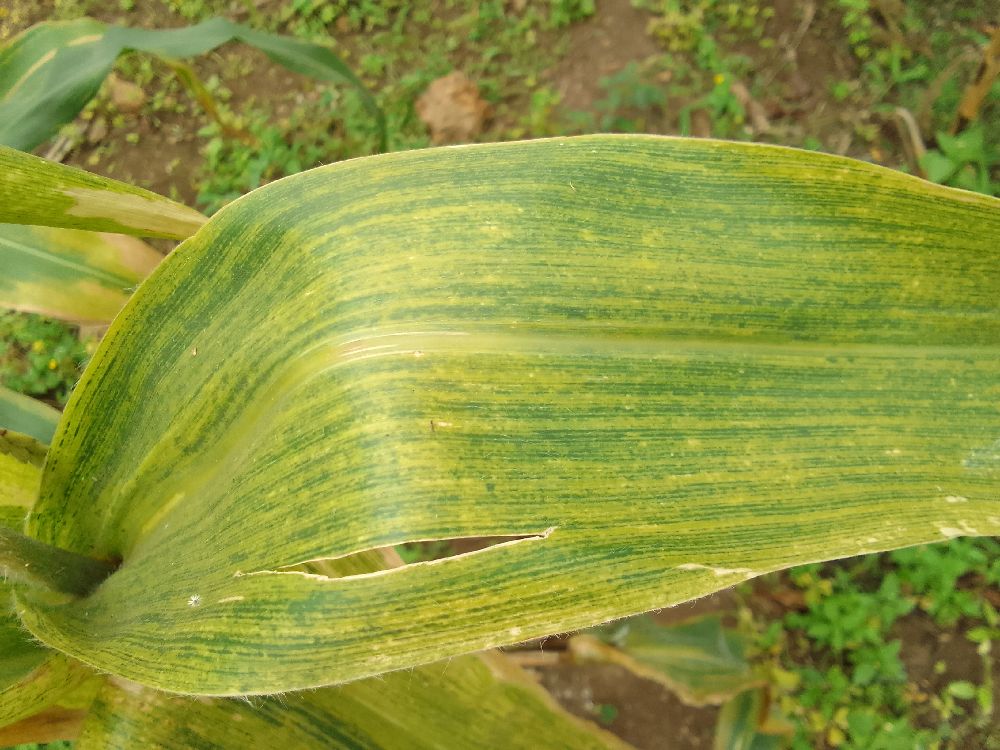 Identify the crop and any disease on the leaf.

maize, maize lethal necrosis
